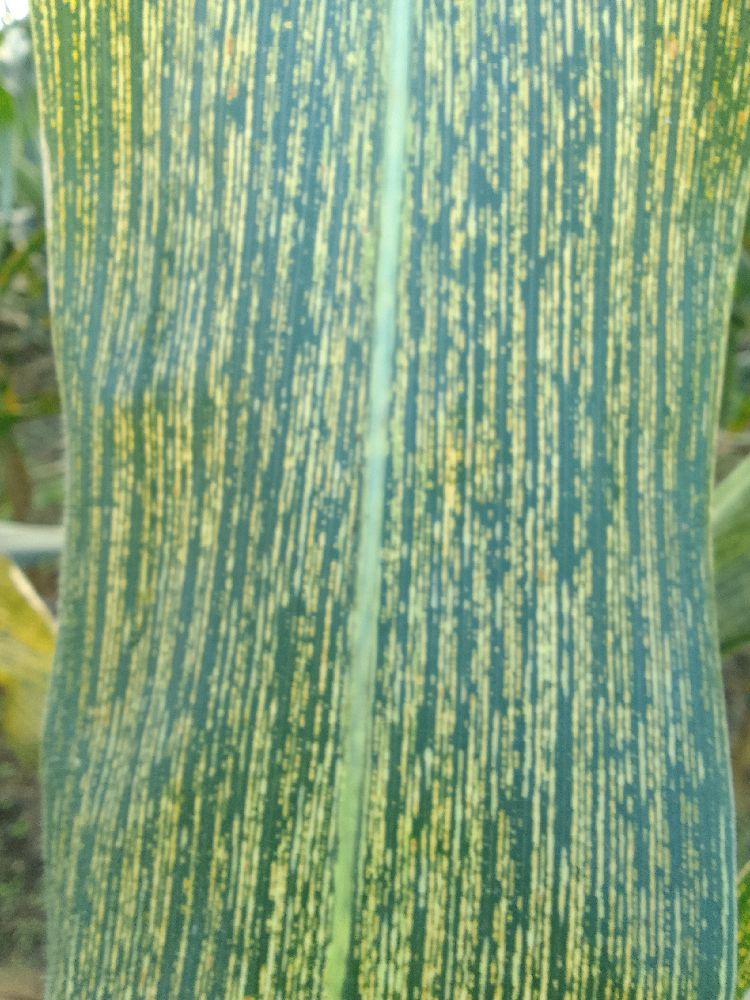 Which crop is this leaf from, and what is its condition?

maize, maize streak virus
